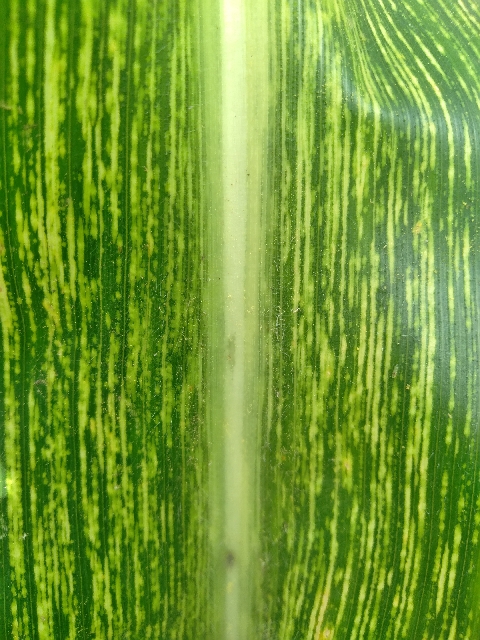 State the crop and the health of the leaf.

maize, maize streak virus
